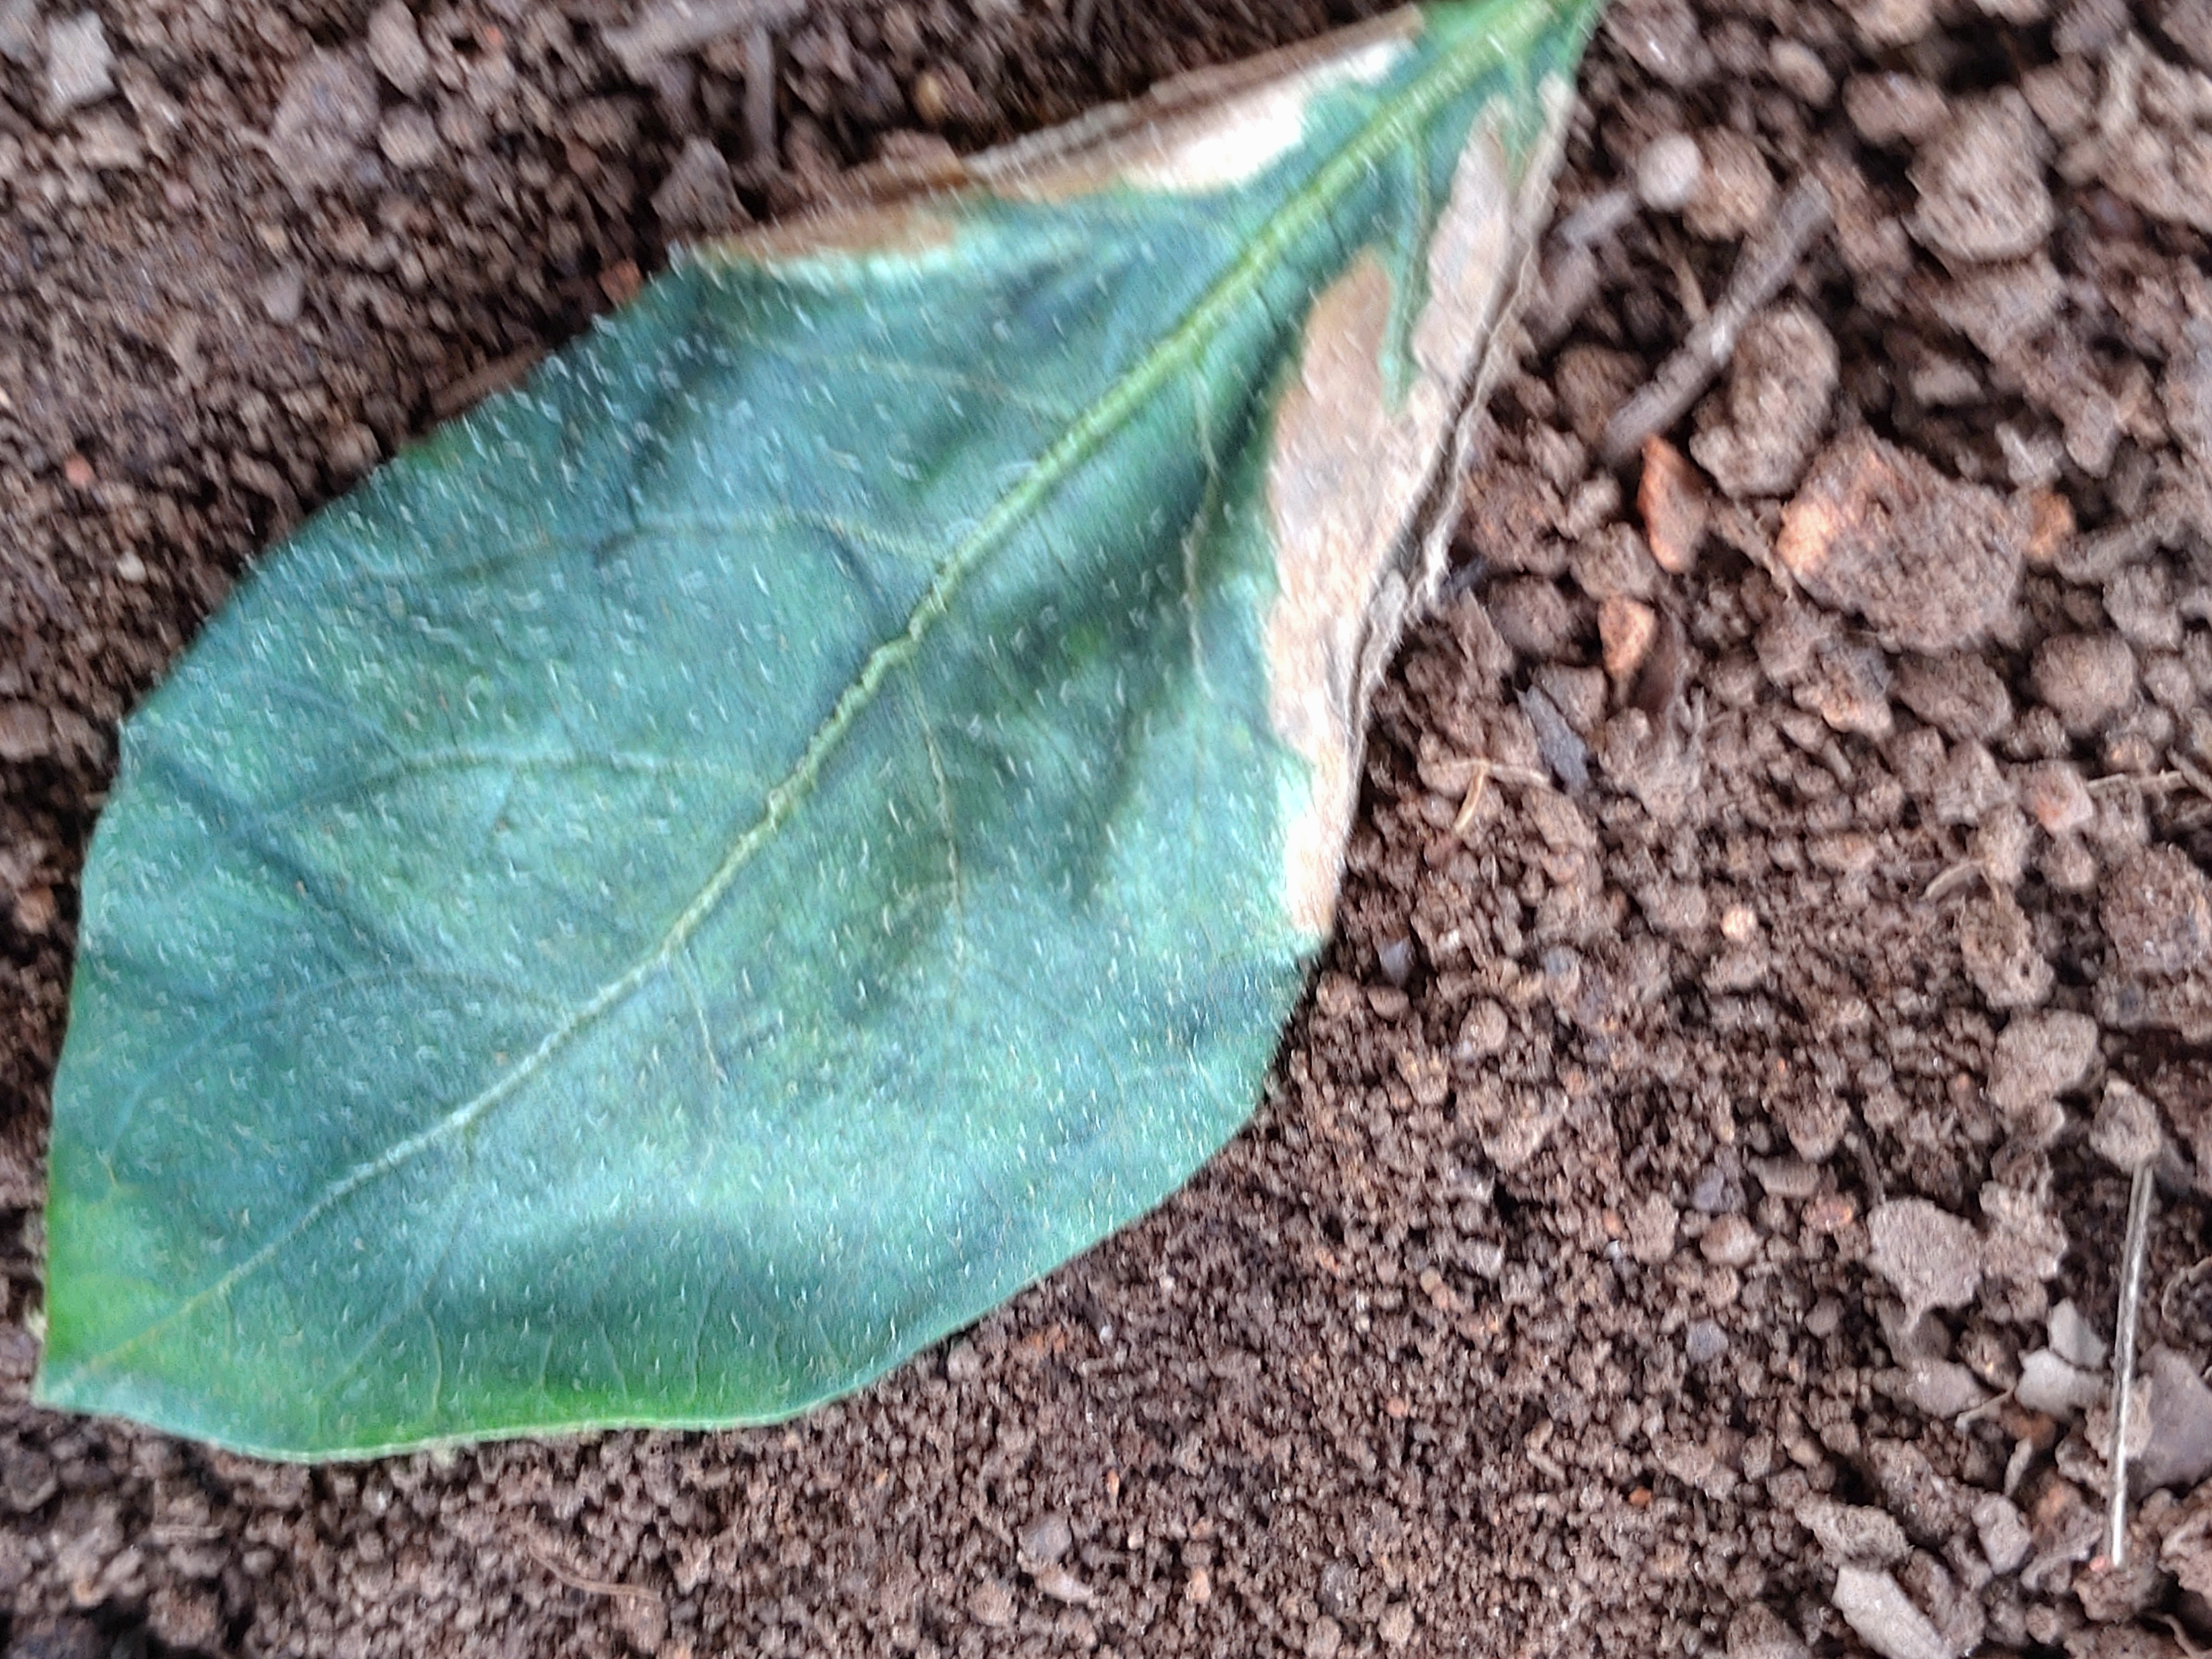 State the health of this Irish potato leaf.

early blight
